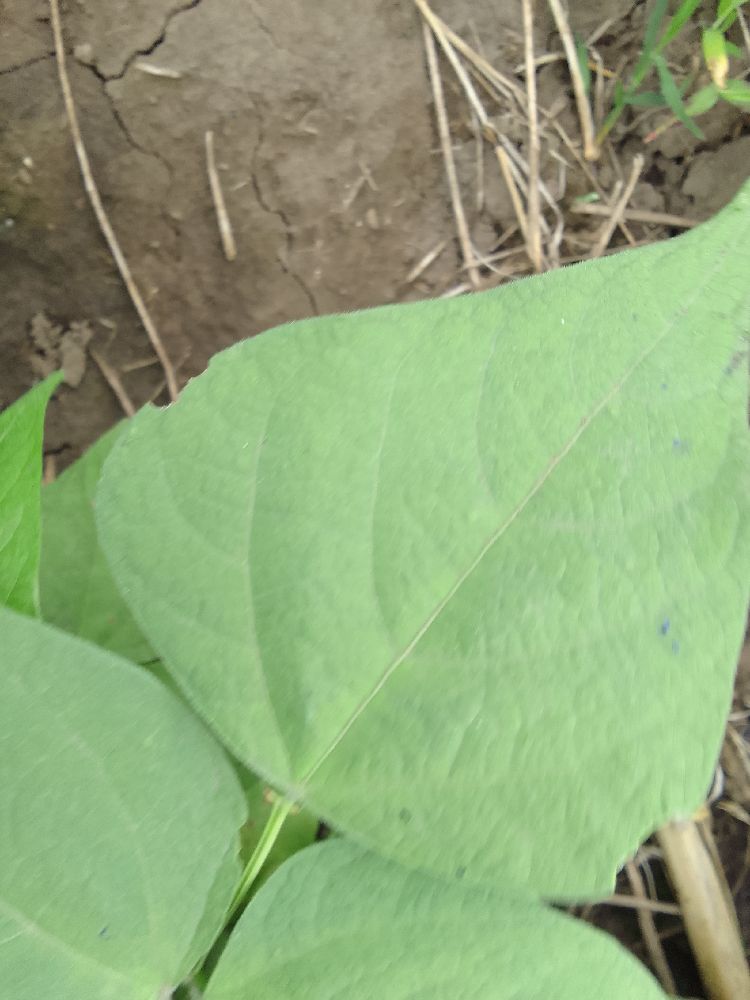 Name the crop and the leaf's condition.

common bean, healthy
